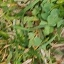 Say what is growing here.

unstructured weed
